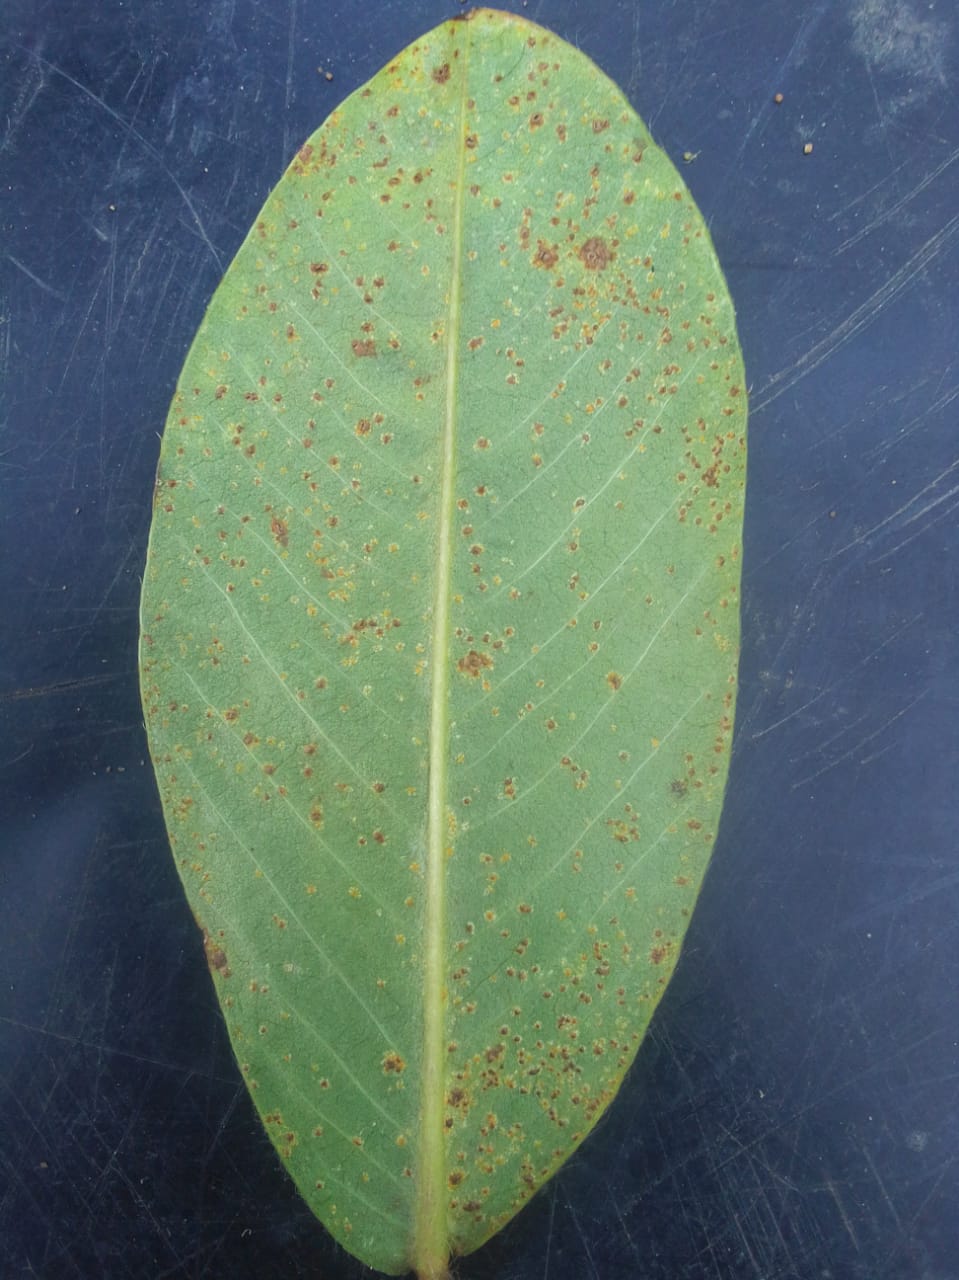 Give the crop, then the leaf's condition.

peanut, puccinia arachidis
